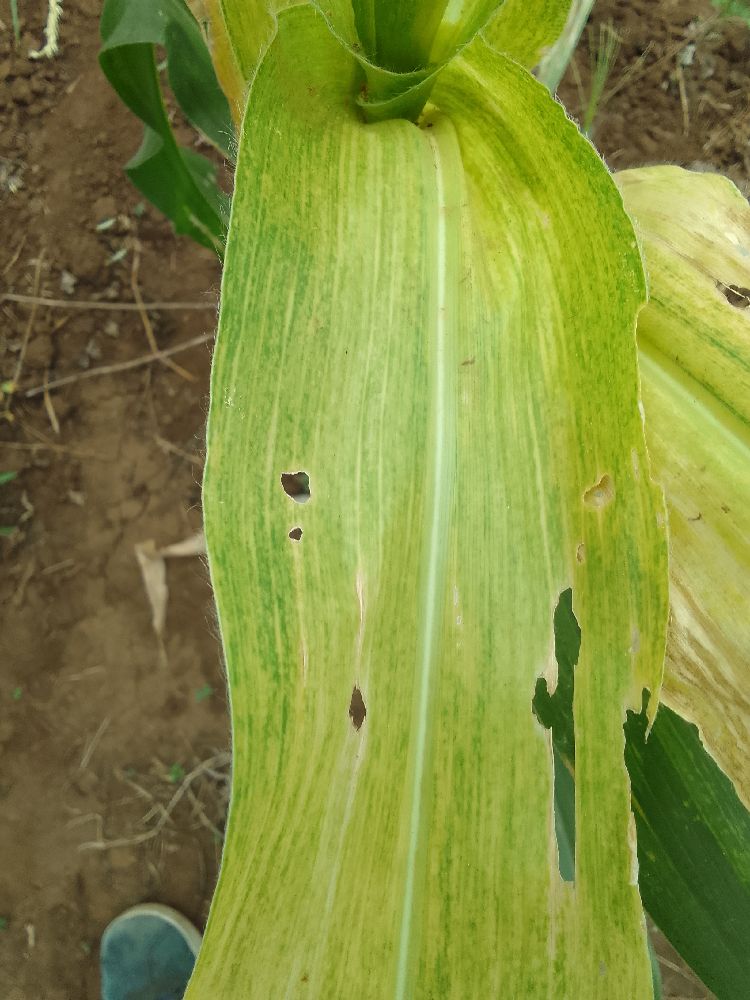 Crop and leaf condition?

maize, maize lethal necrosis
